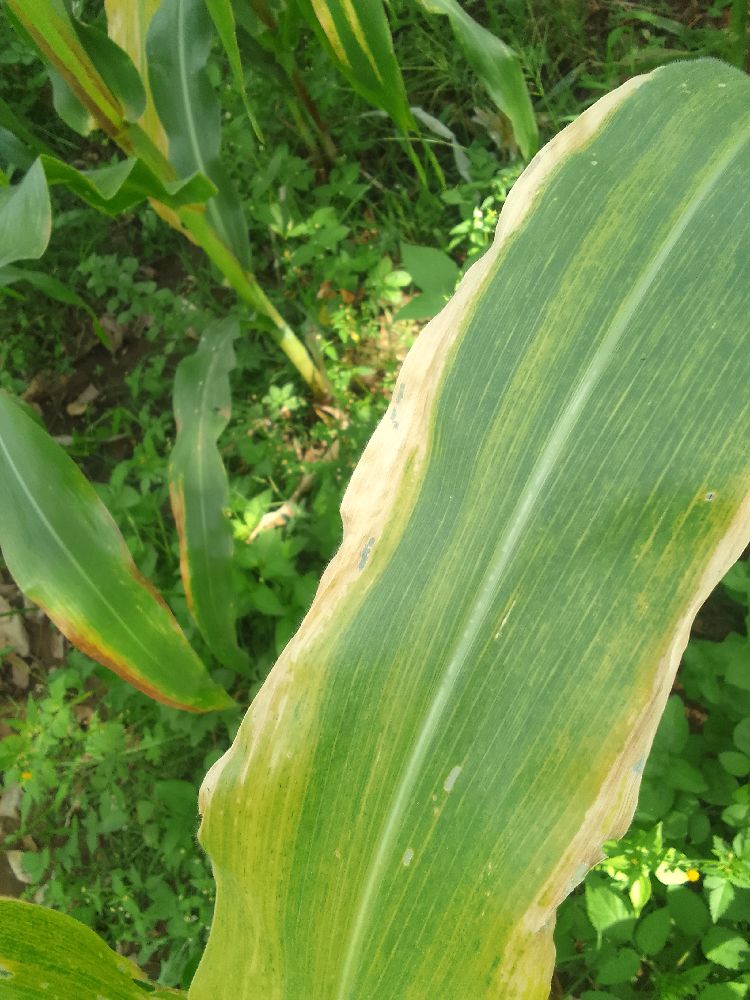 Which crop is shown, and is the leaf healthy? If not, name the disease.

maize, maize lethal necrosis
